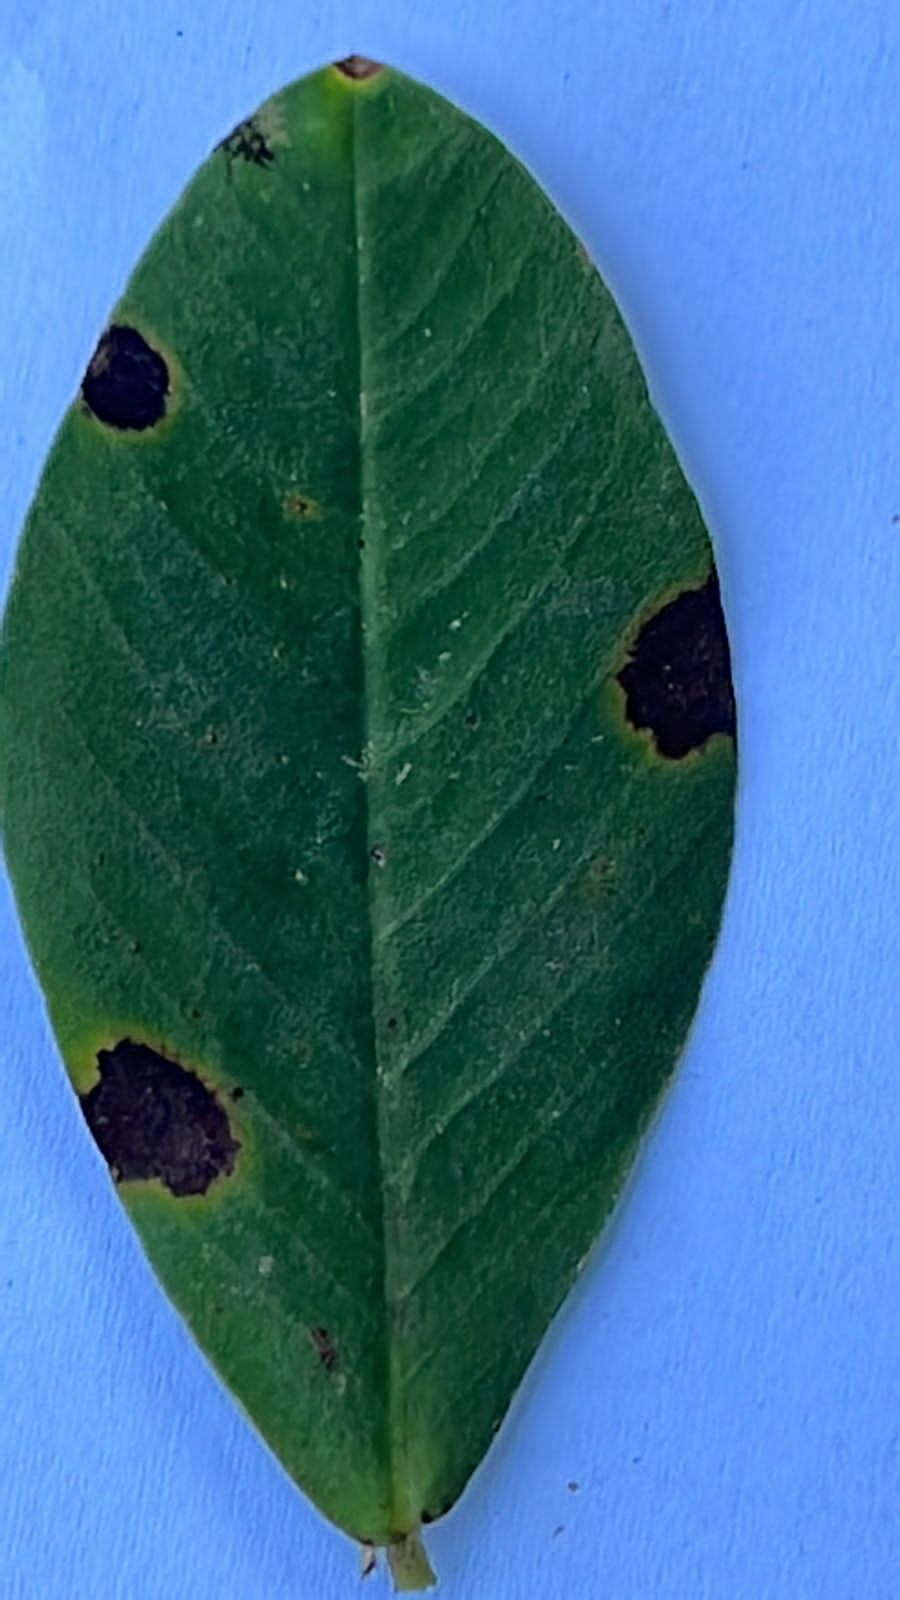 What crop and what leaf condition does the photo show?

peanut, nothapassalora personata
